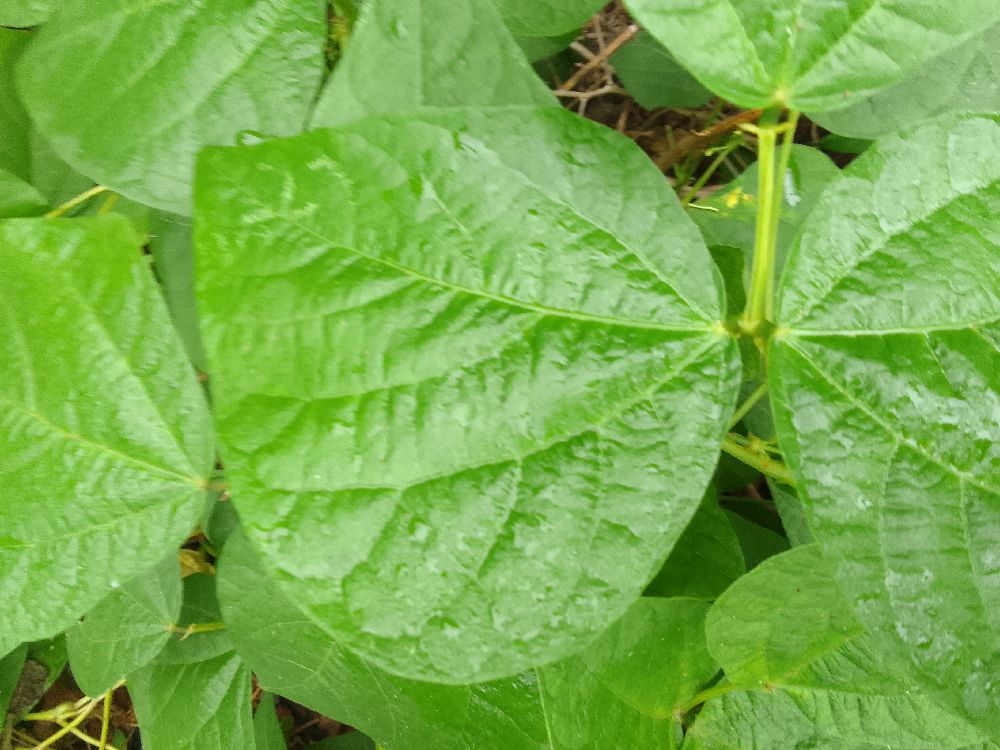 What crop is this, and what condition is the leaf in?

common bean, healthy
